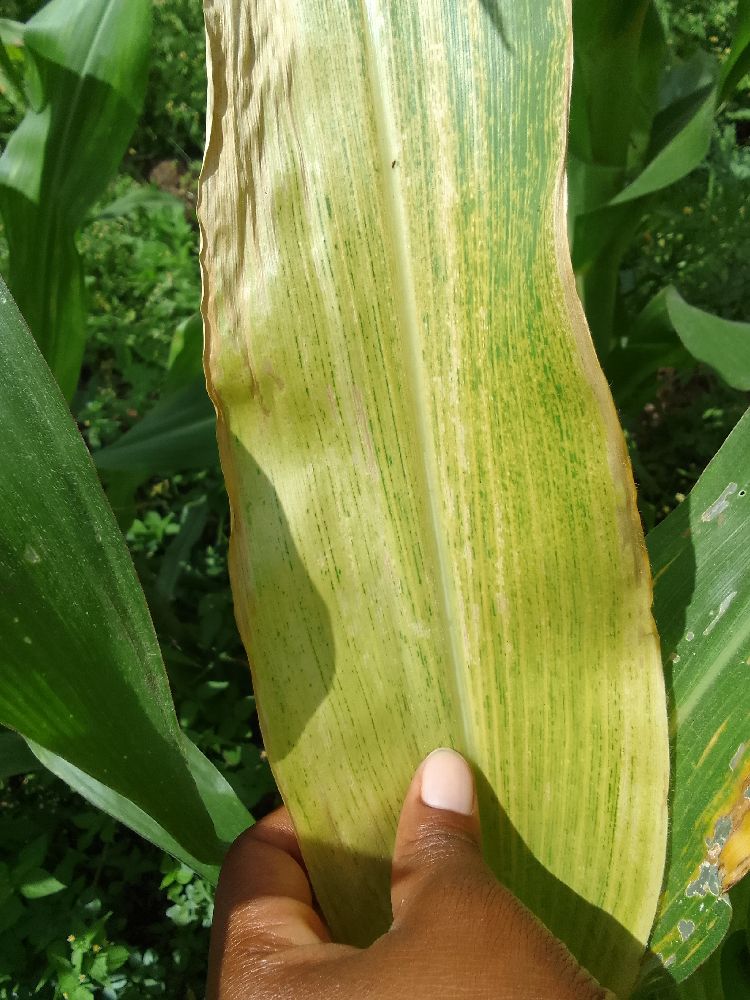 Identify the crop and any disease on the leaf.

maize, maize lethal necrosis
